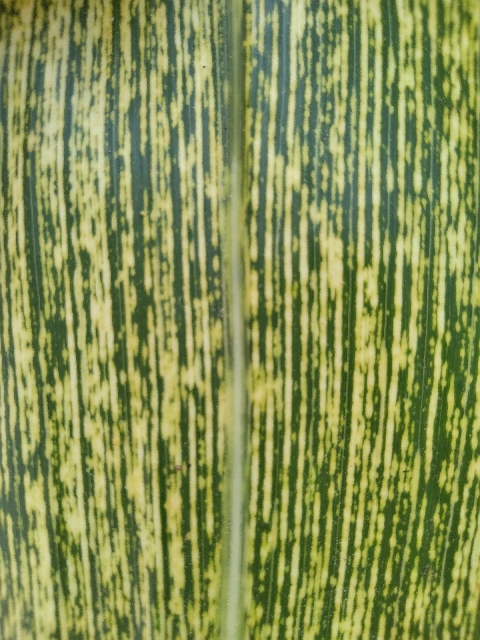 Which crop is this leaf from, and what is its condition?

maize, maize streak virus
